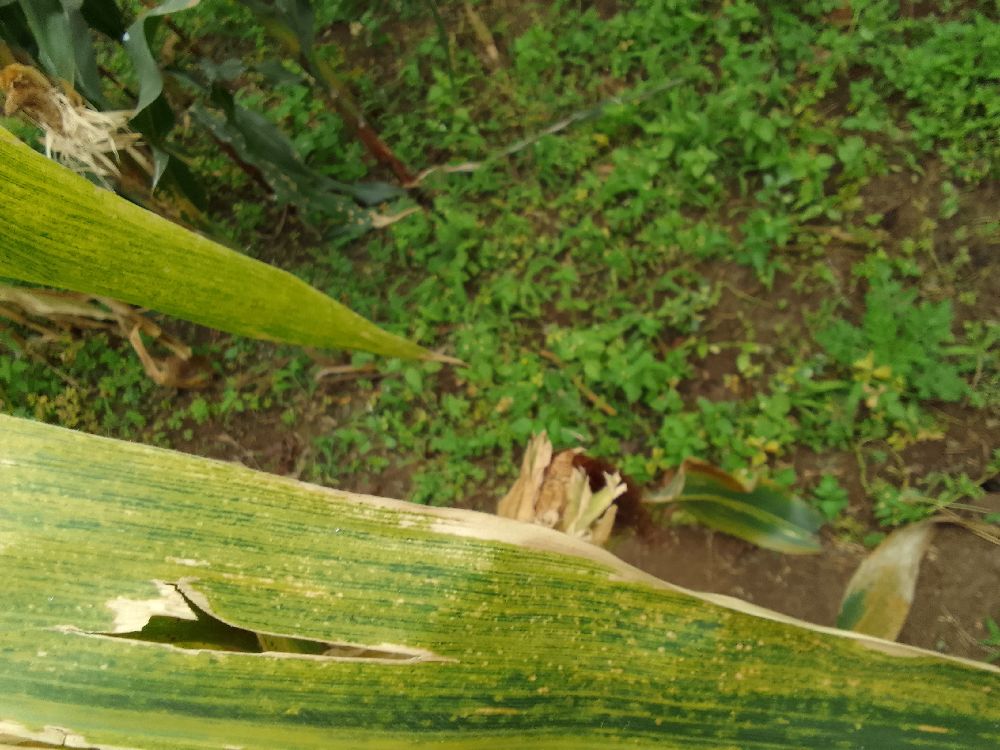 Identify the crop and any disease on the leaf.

maize, maize lethal necrosis
